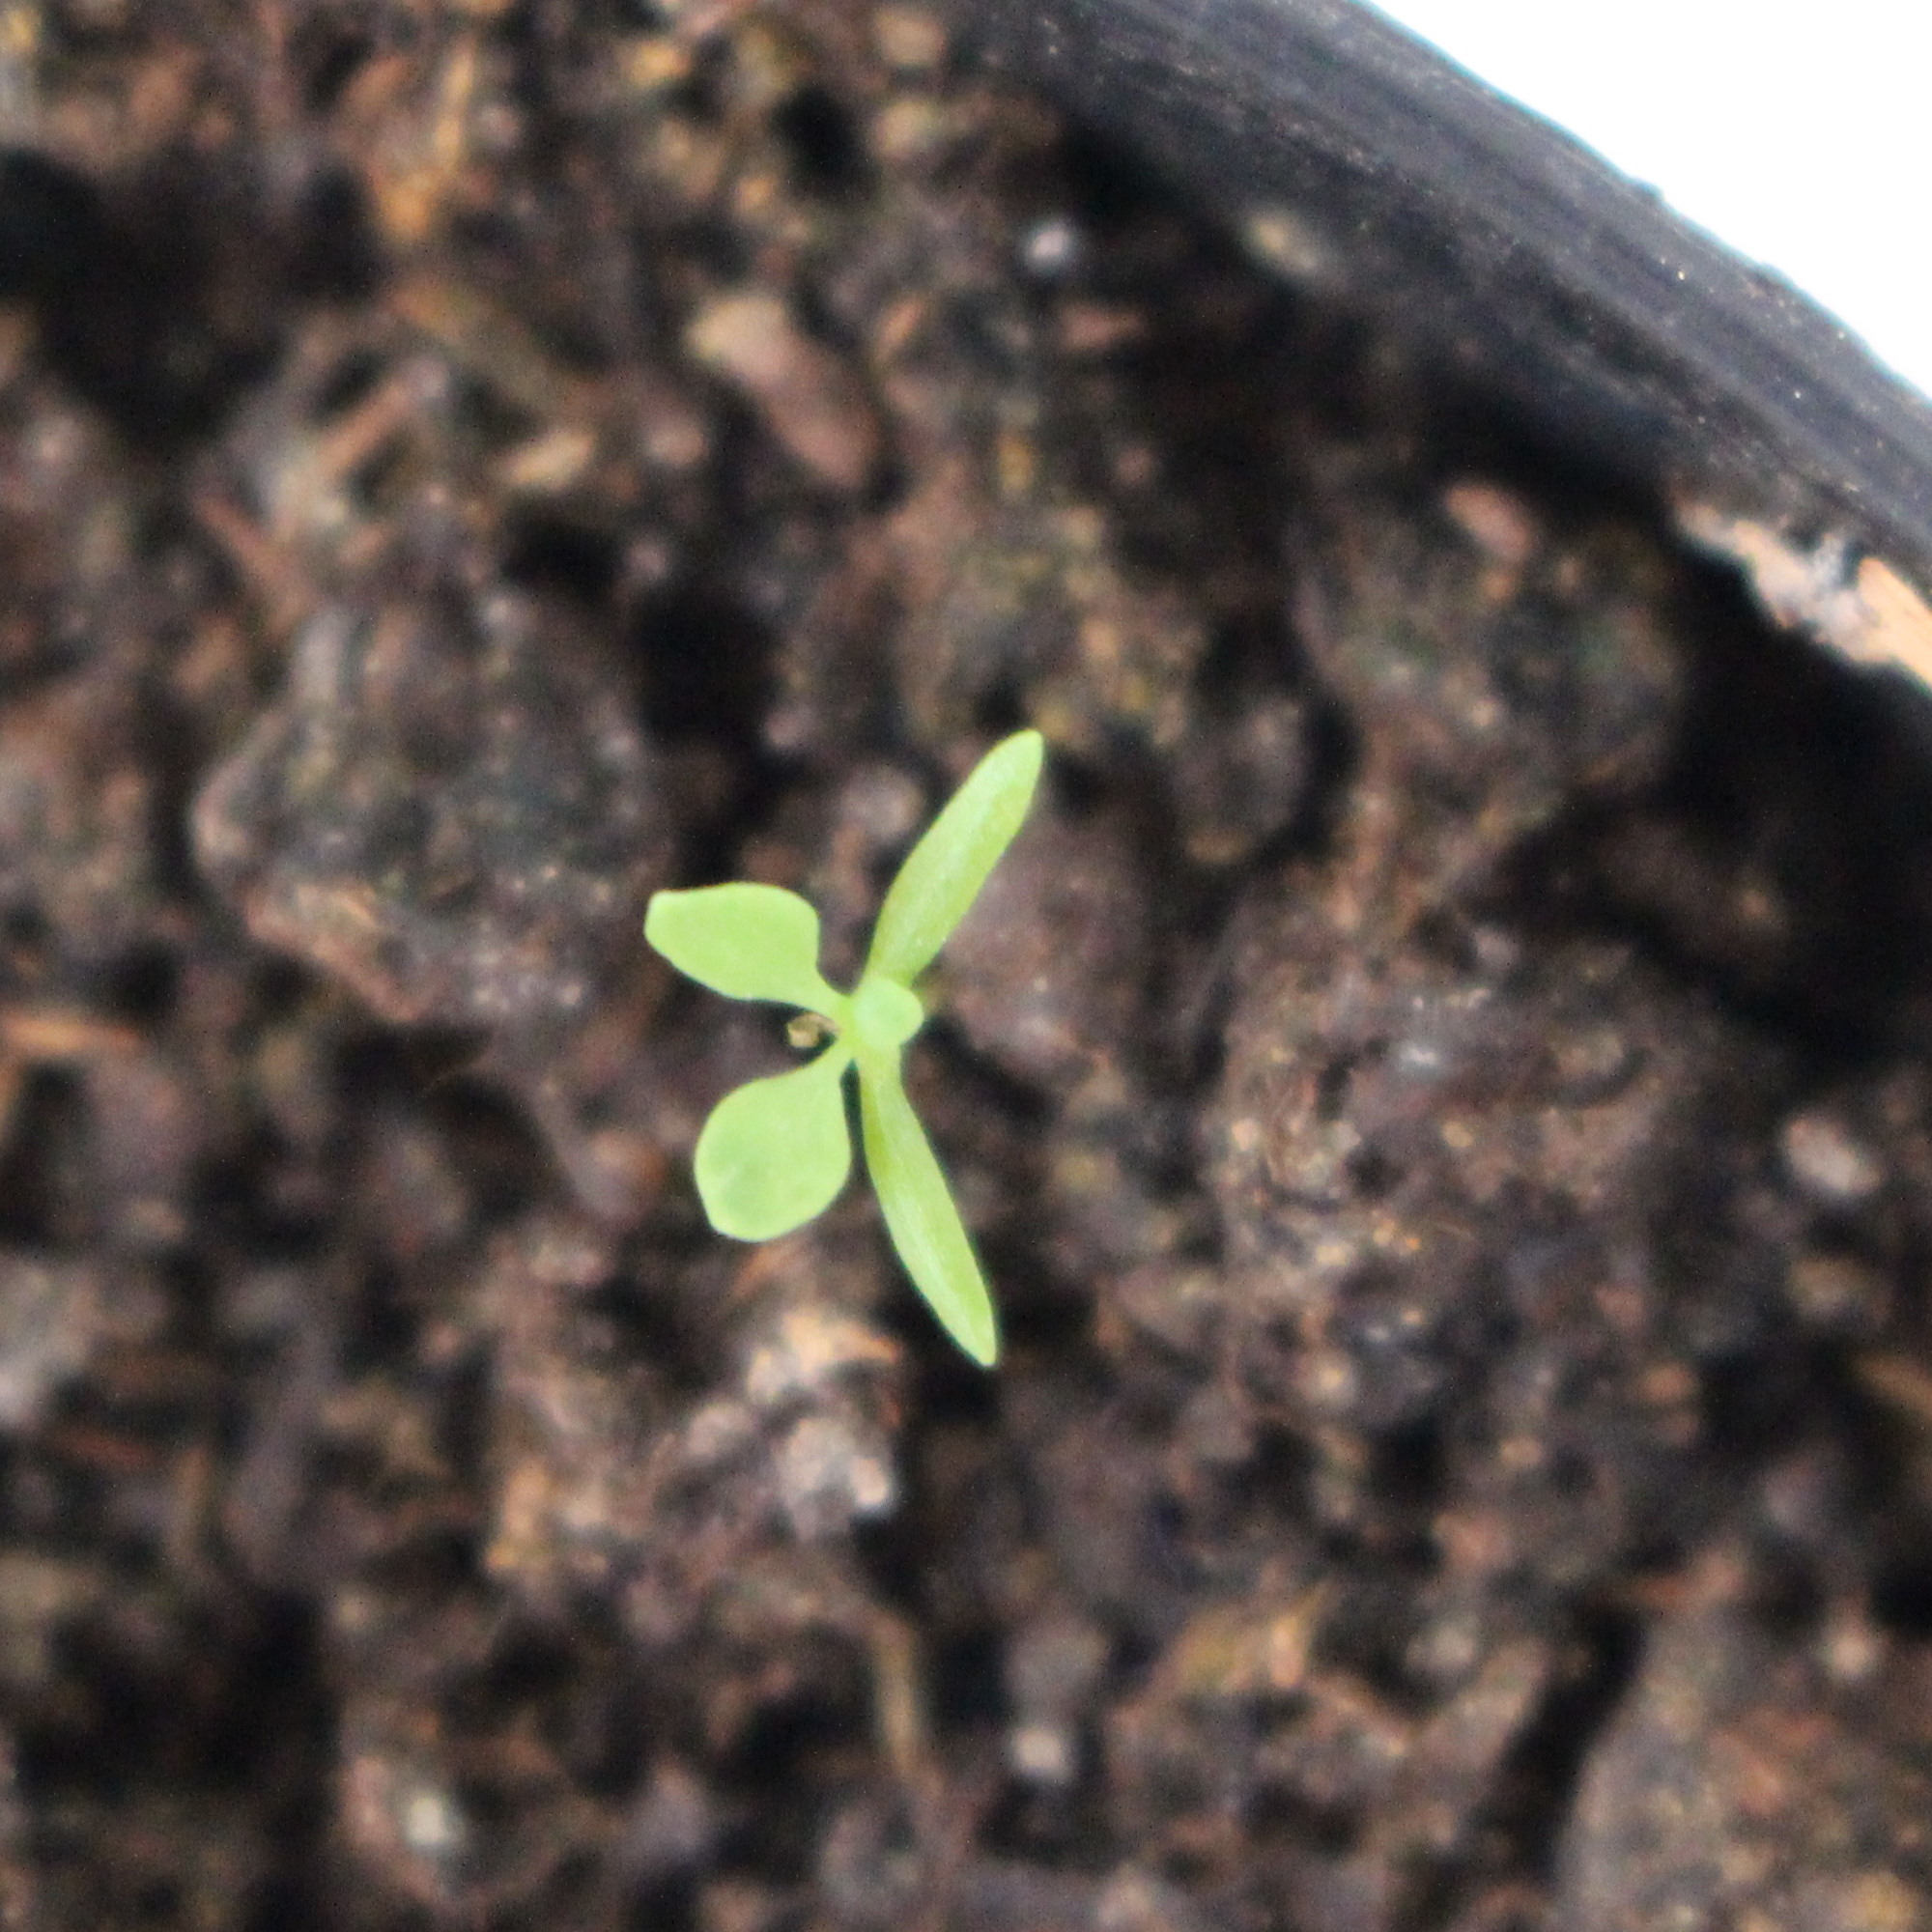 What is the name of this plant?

Papaver rhoeas
